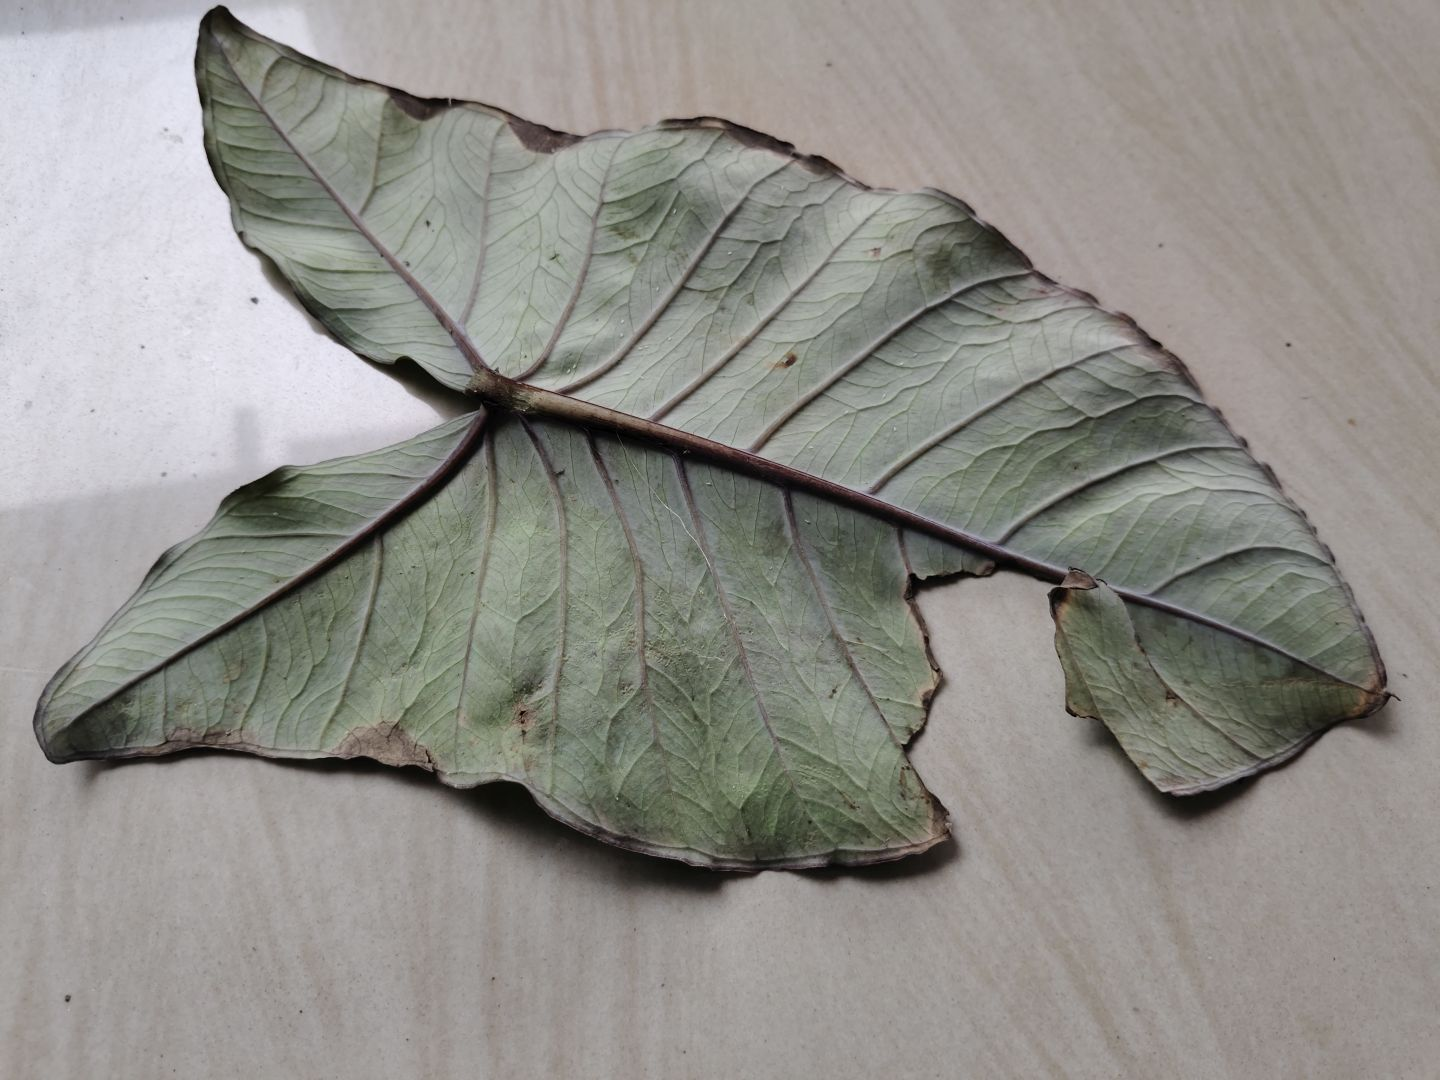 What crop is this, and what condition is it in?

taro, leaf blight
